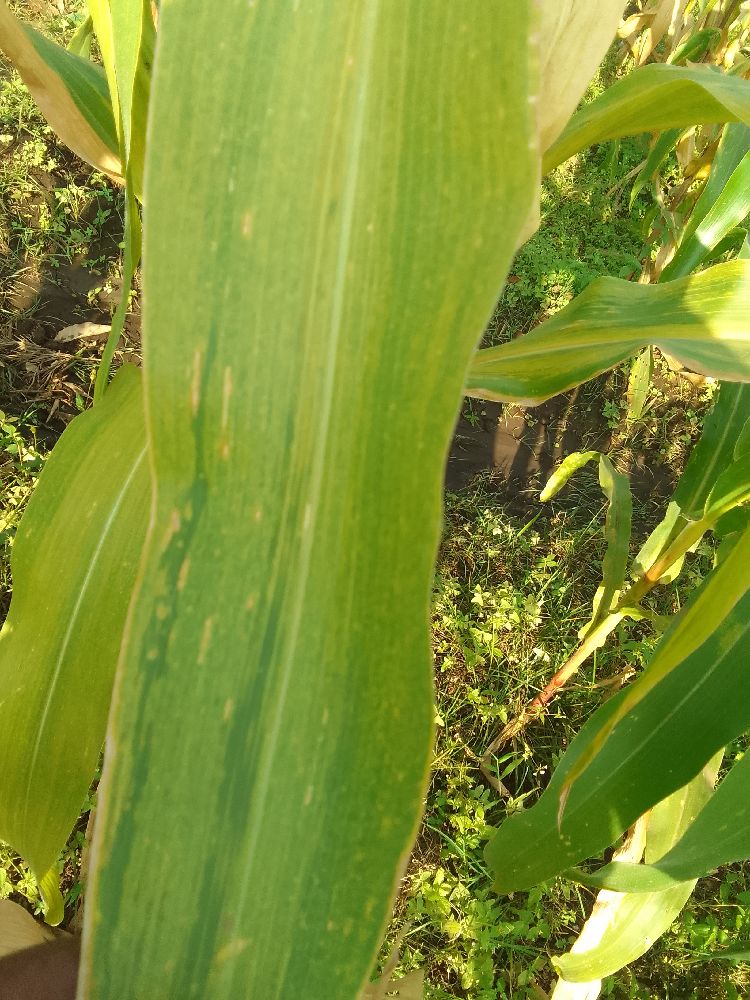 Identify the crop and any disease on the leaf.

maize, maize lethal necrosis
